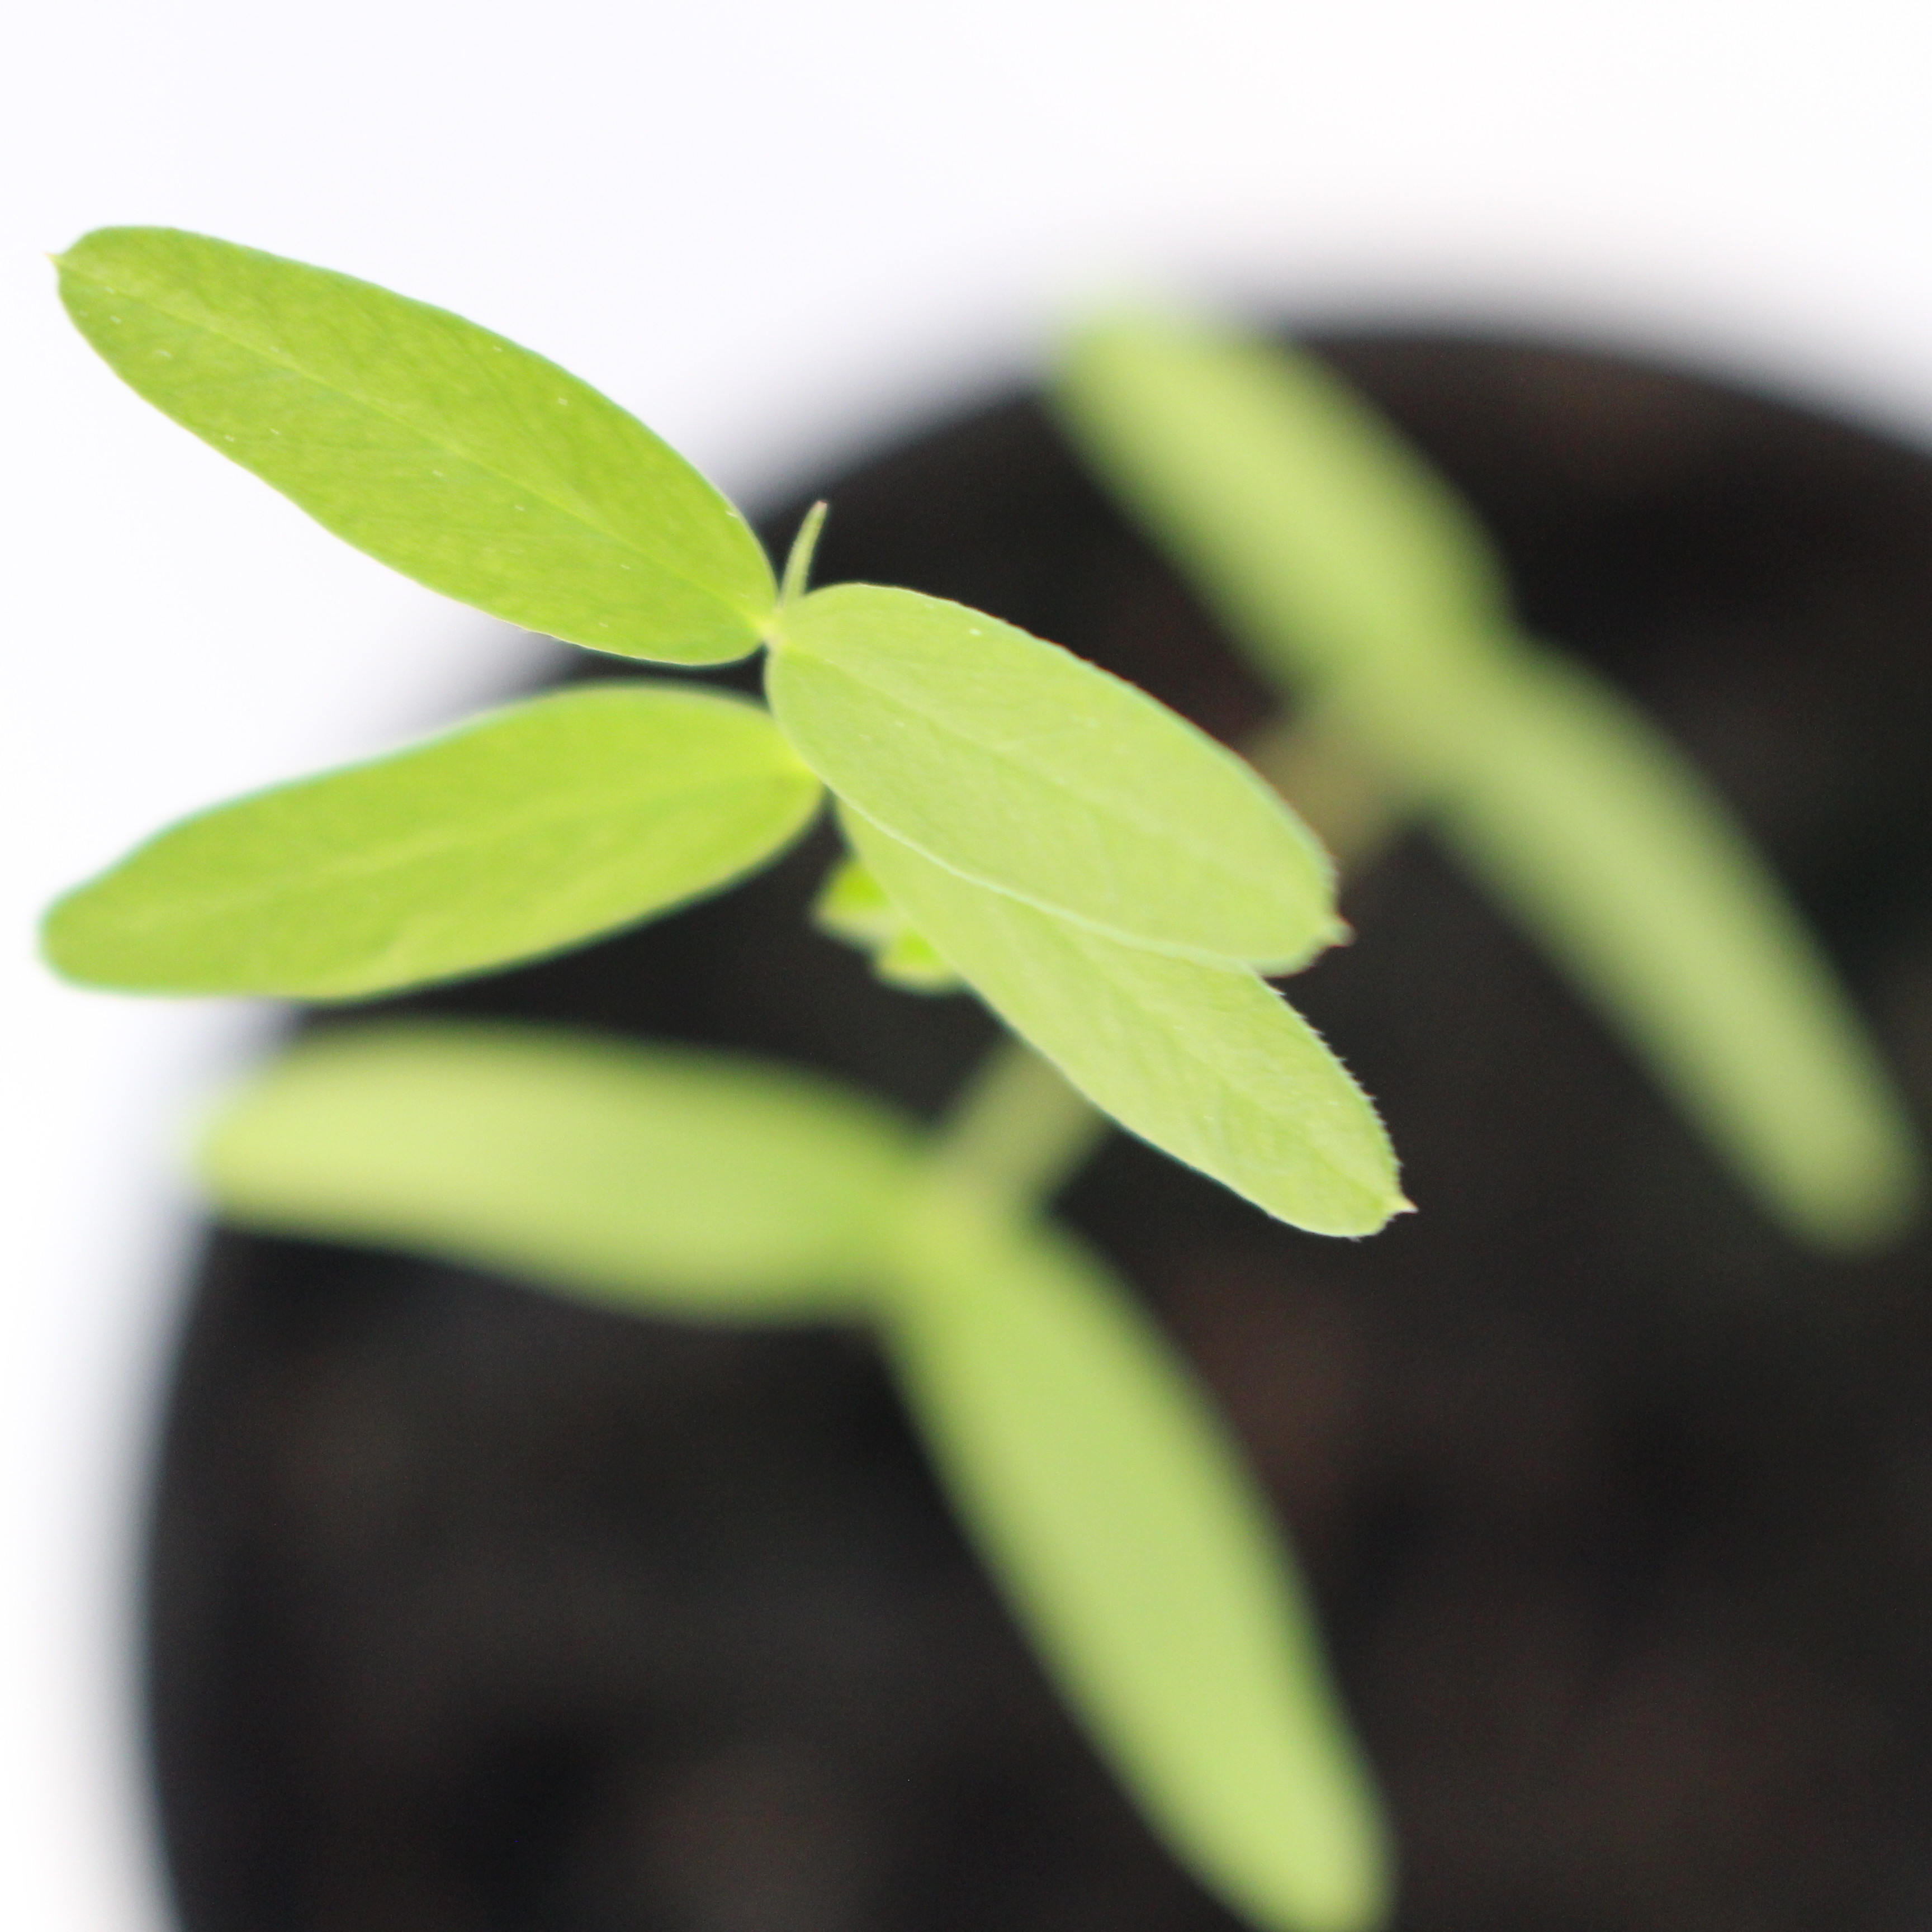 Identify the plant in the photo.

Vicia sativa
